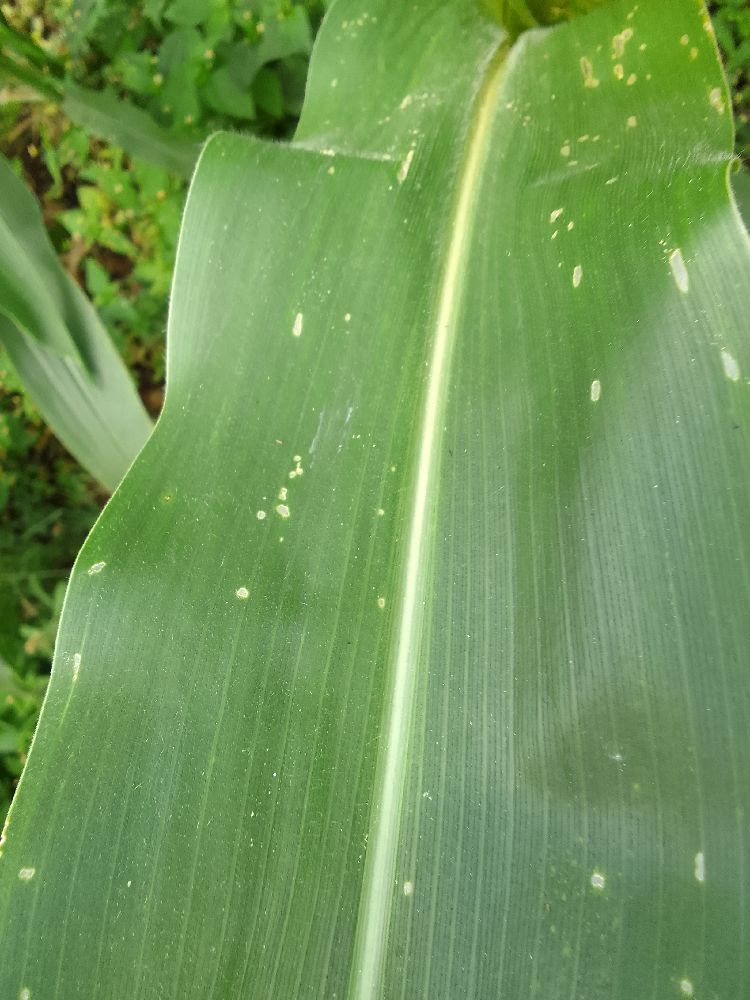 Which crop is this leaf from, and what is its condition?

maize, healthy
